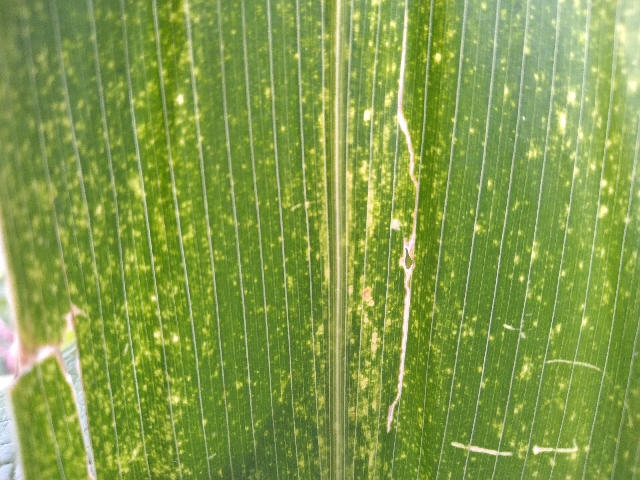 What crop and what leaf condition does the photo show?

maize, maize lethal necrosis
